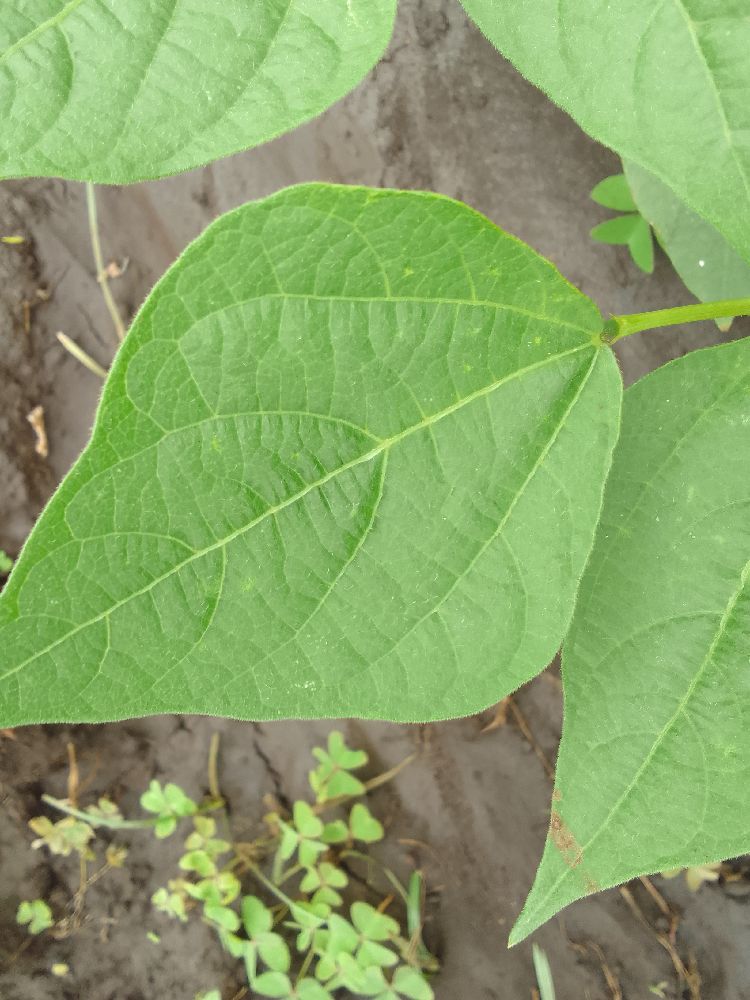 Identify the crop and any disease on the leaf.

common bean, healthy
